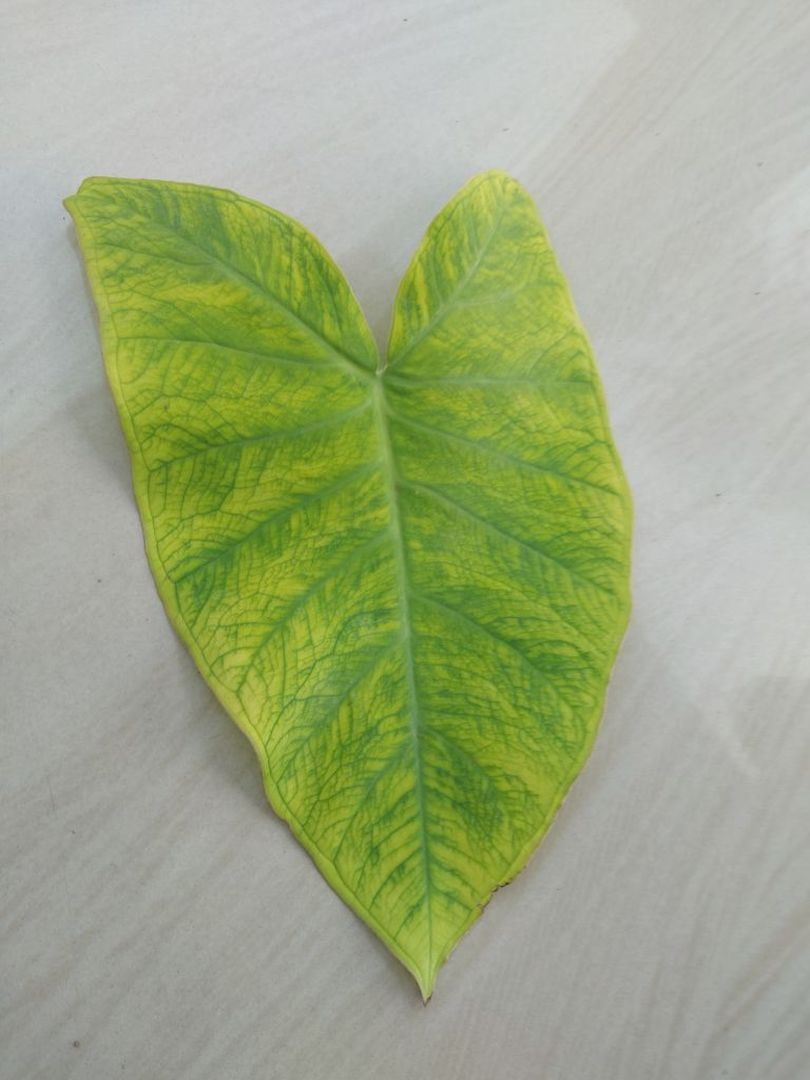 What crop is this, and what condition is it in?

taro, mosaic
